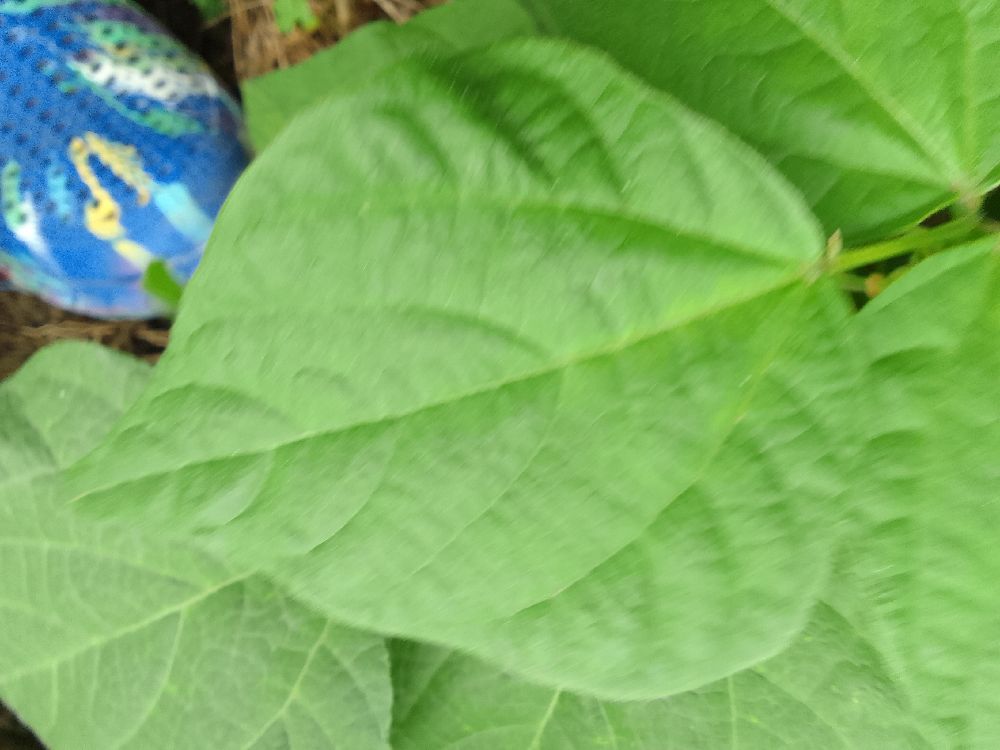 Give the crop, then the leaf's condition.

common bean, healthy
